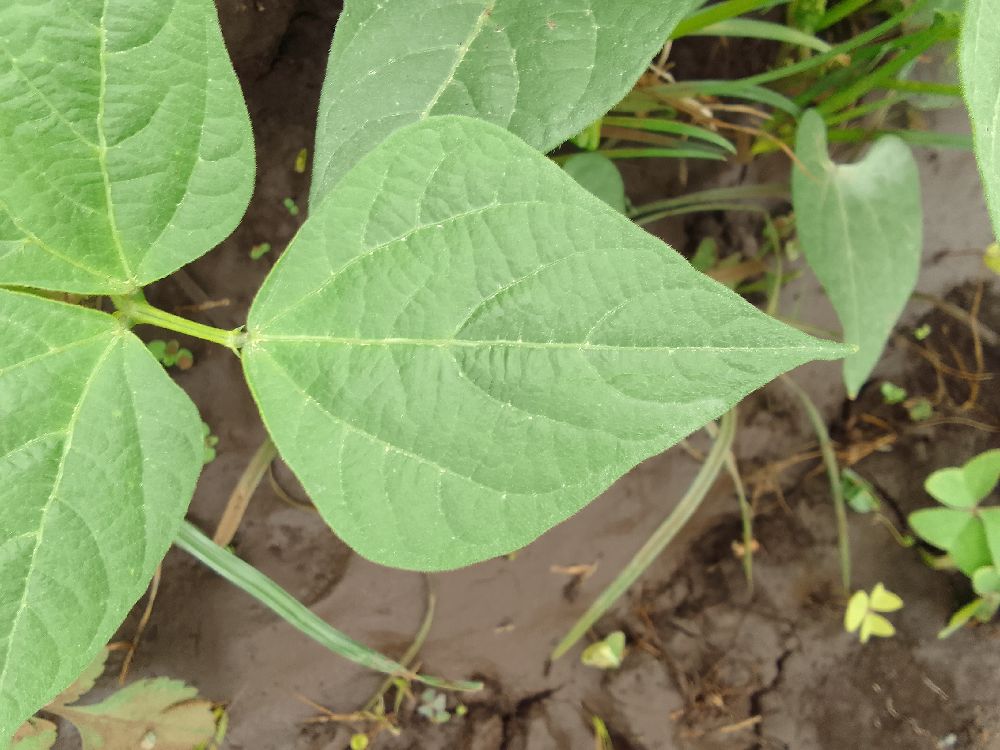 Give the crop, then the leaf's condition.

common bean, healthy
